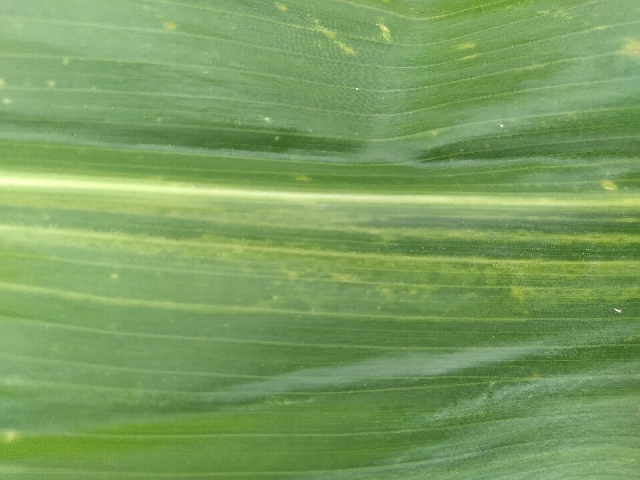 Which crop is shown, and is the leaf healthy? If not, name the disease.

maize, maize lethal necrosis
